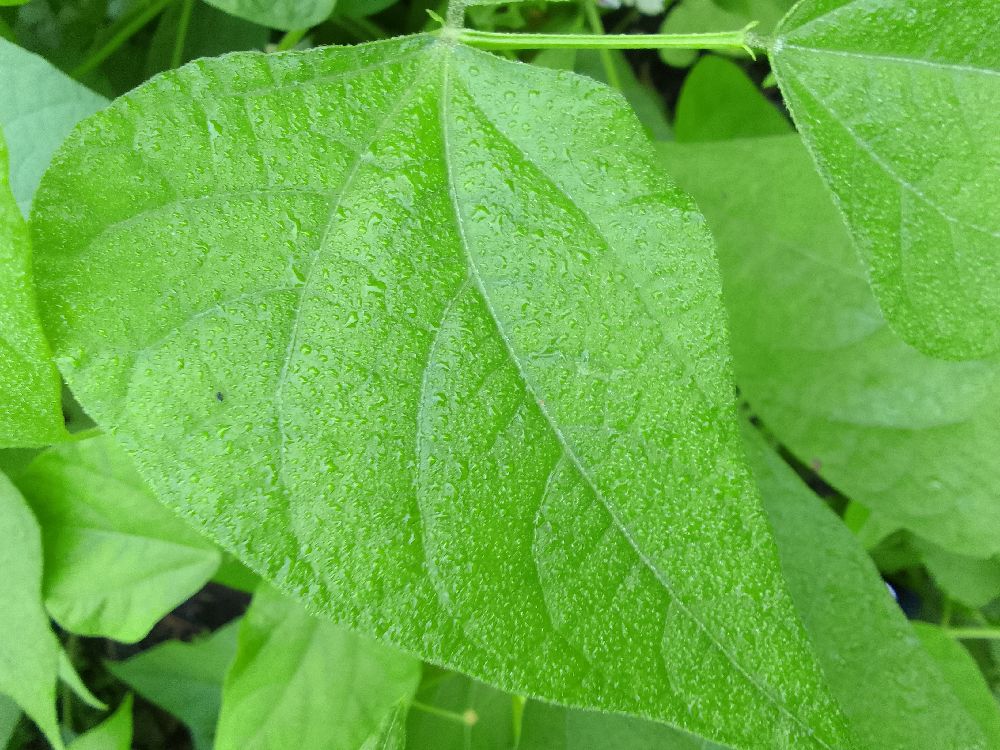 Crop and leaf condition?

common bean, healthy
